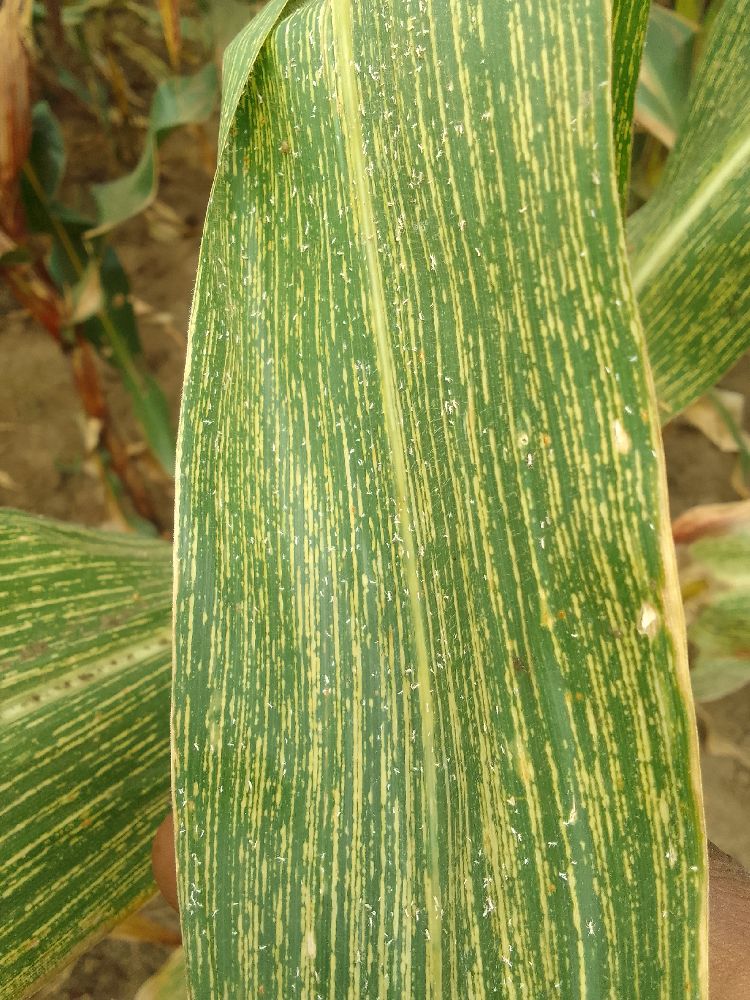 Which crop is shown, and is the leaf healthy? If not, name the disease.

maize, maize streak virus
